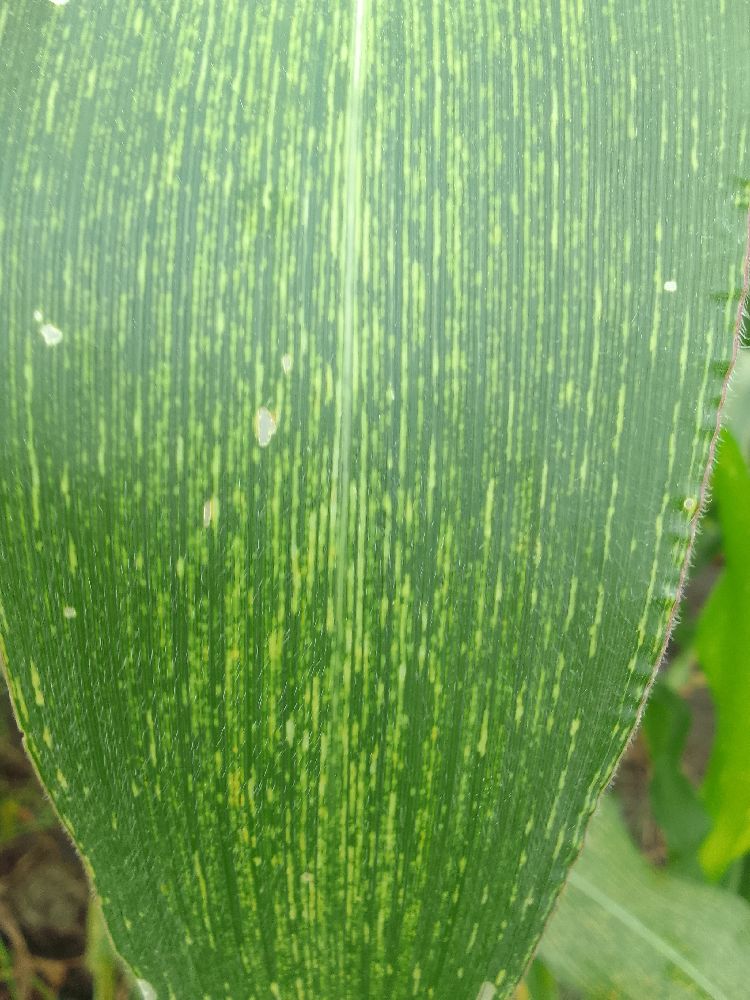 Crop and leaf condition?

maize, maize streak virus
